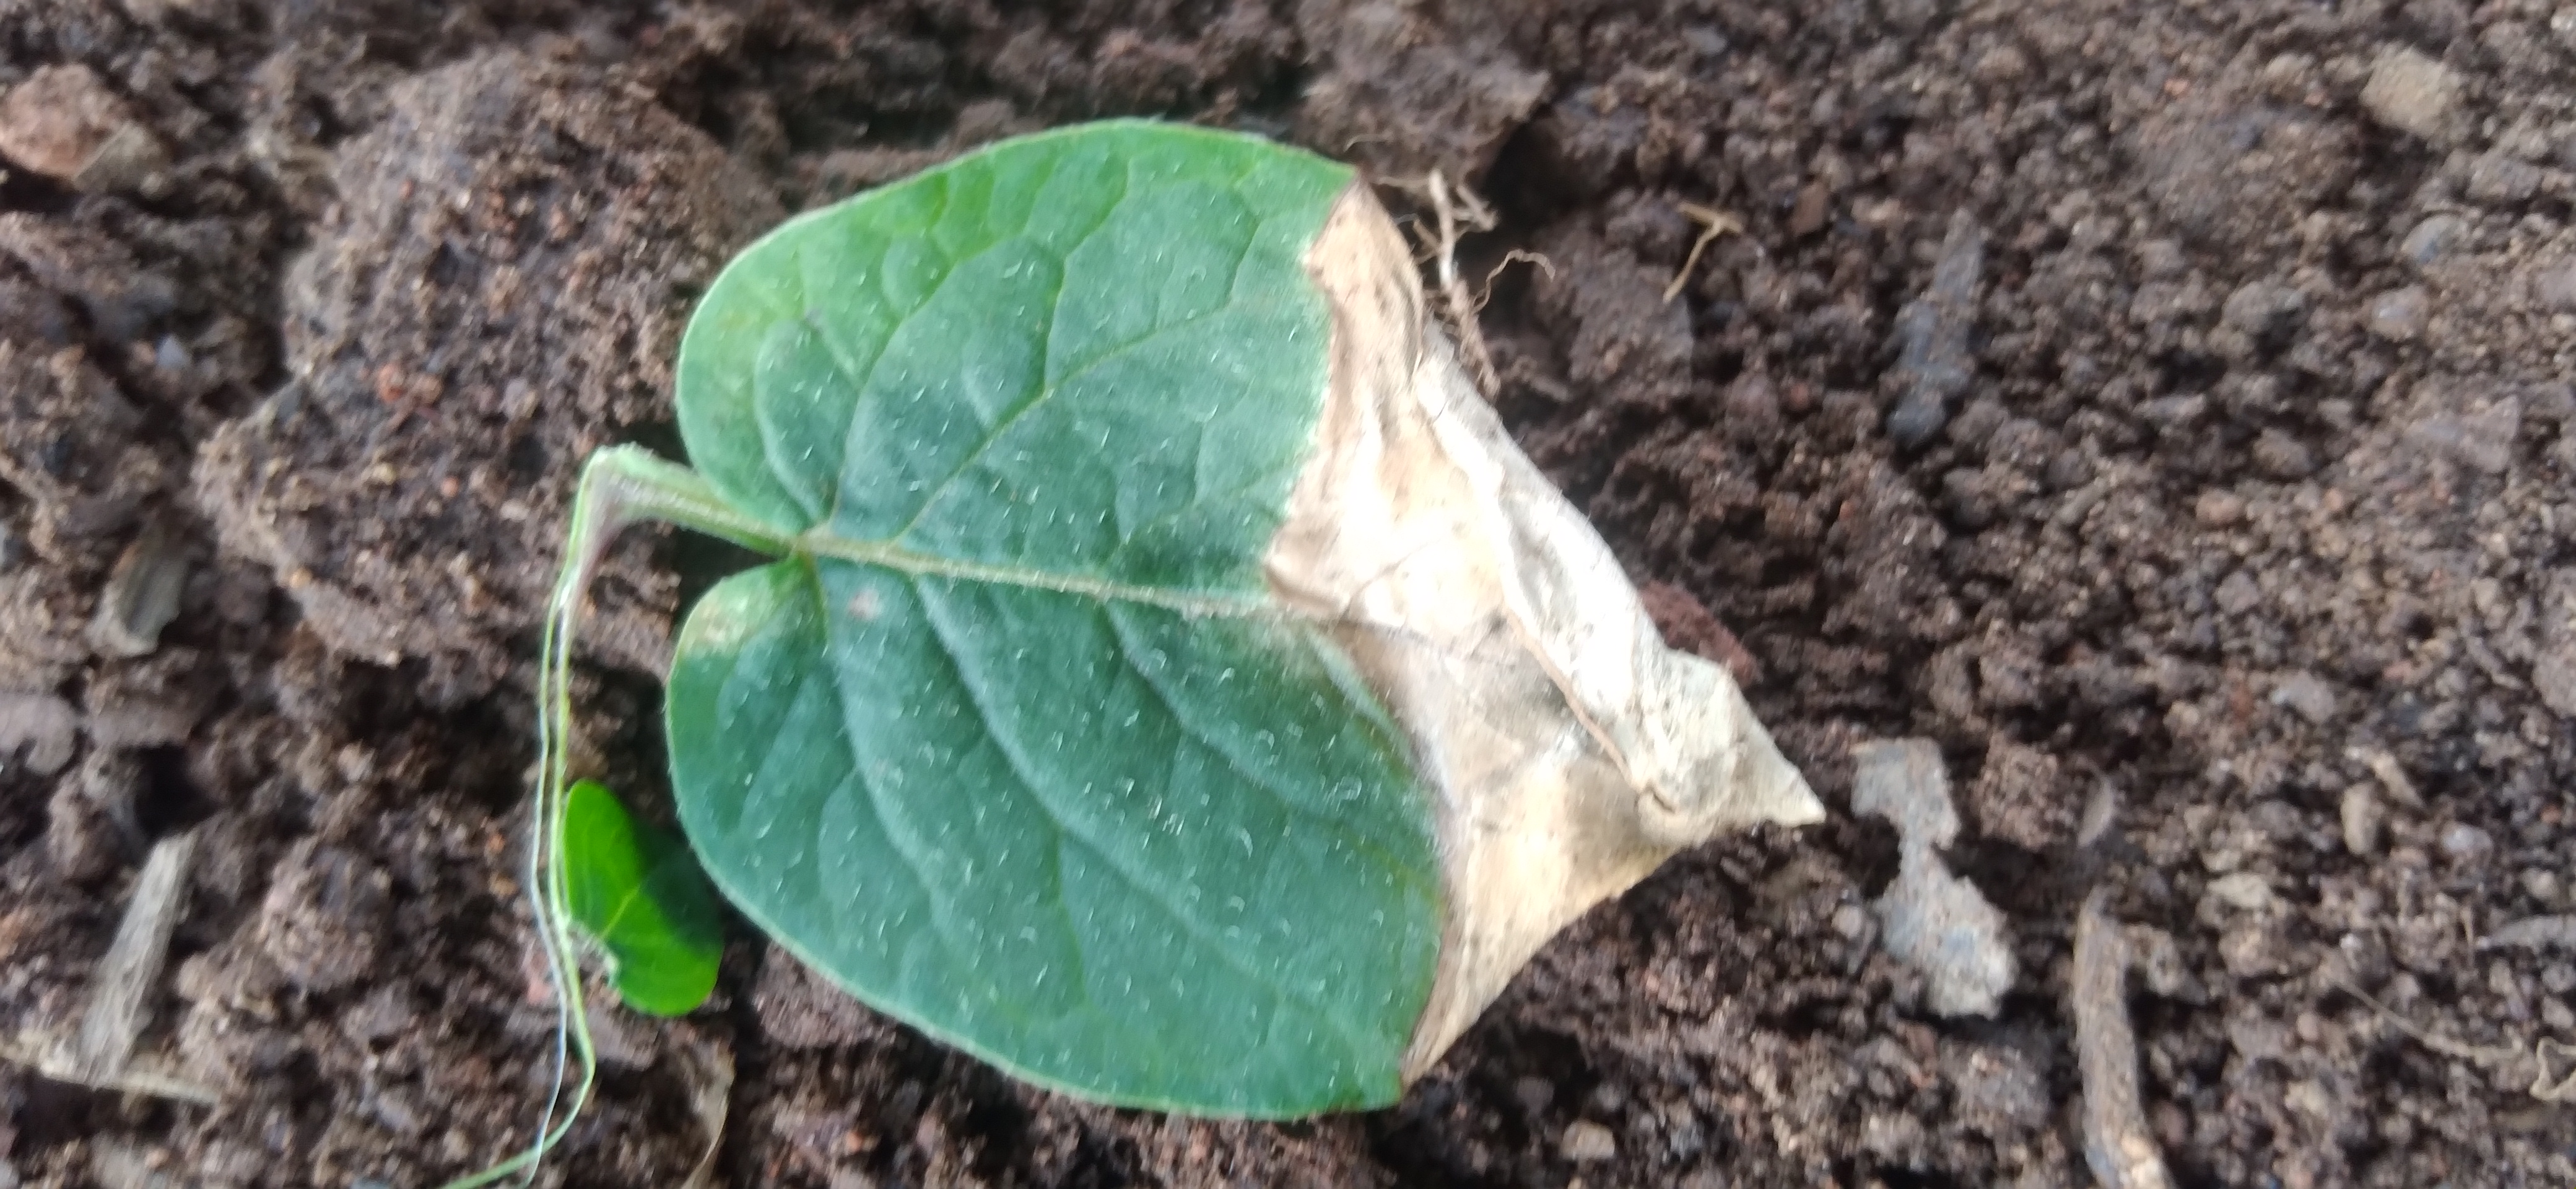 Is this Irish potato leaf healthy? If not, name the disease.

early blight
